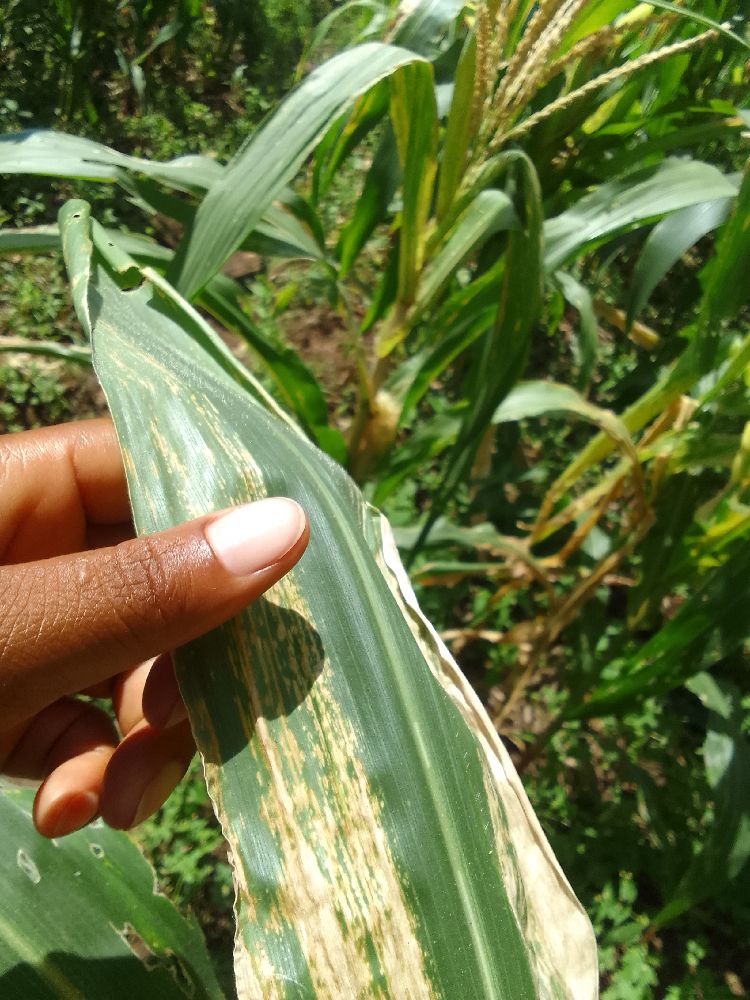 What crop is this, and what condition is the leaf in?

maize, maize lethal necrosis
